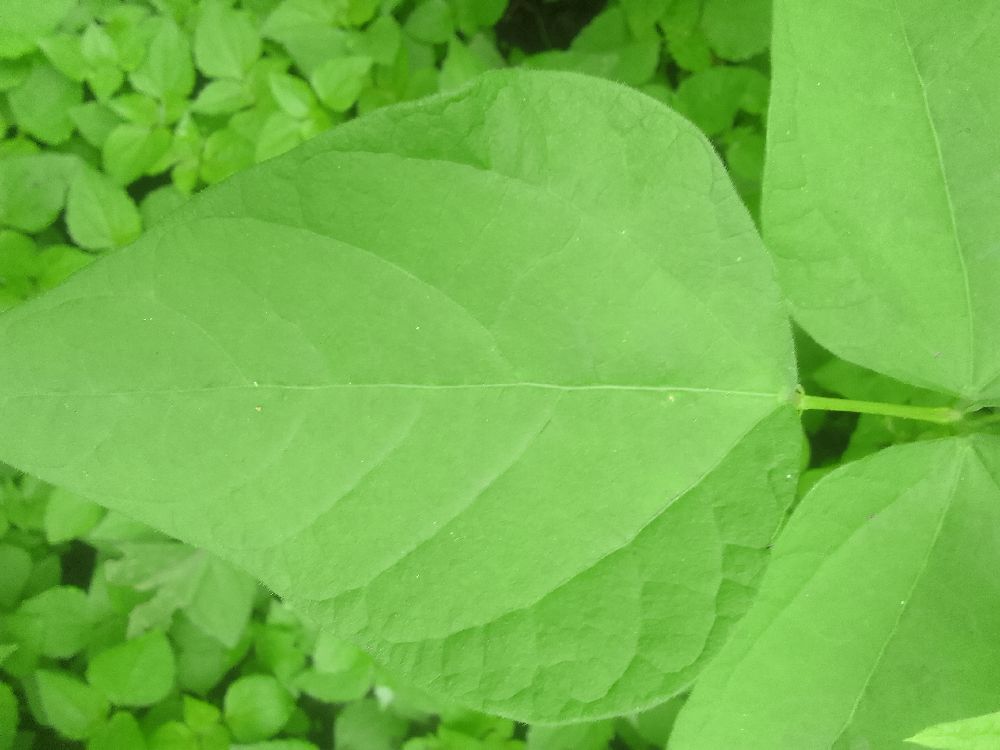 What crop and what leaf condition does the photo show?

common bean, healthy
